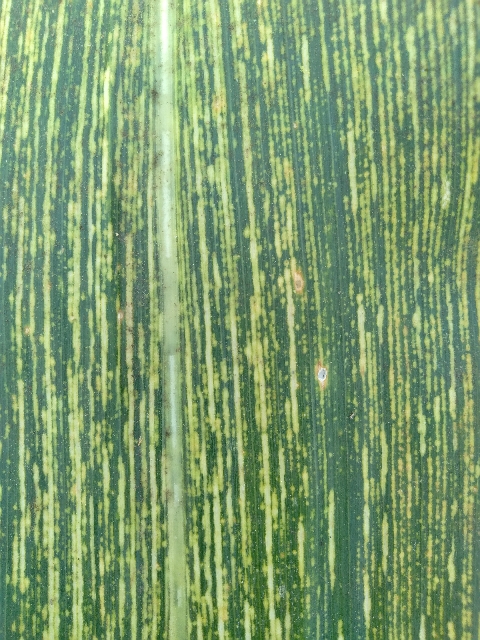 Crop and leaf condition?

maize, maize streak virus
